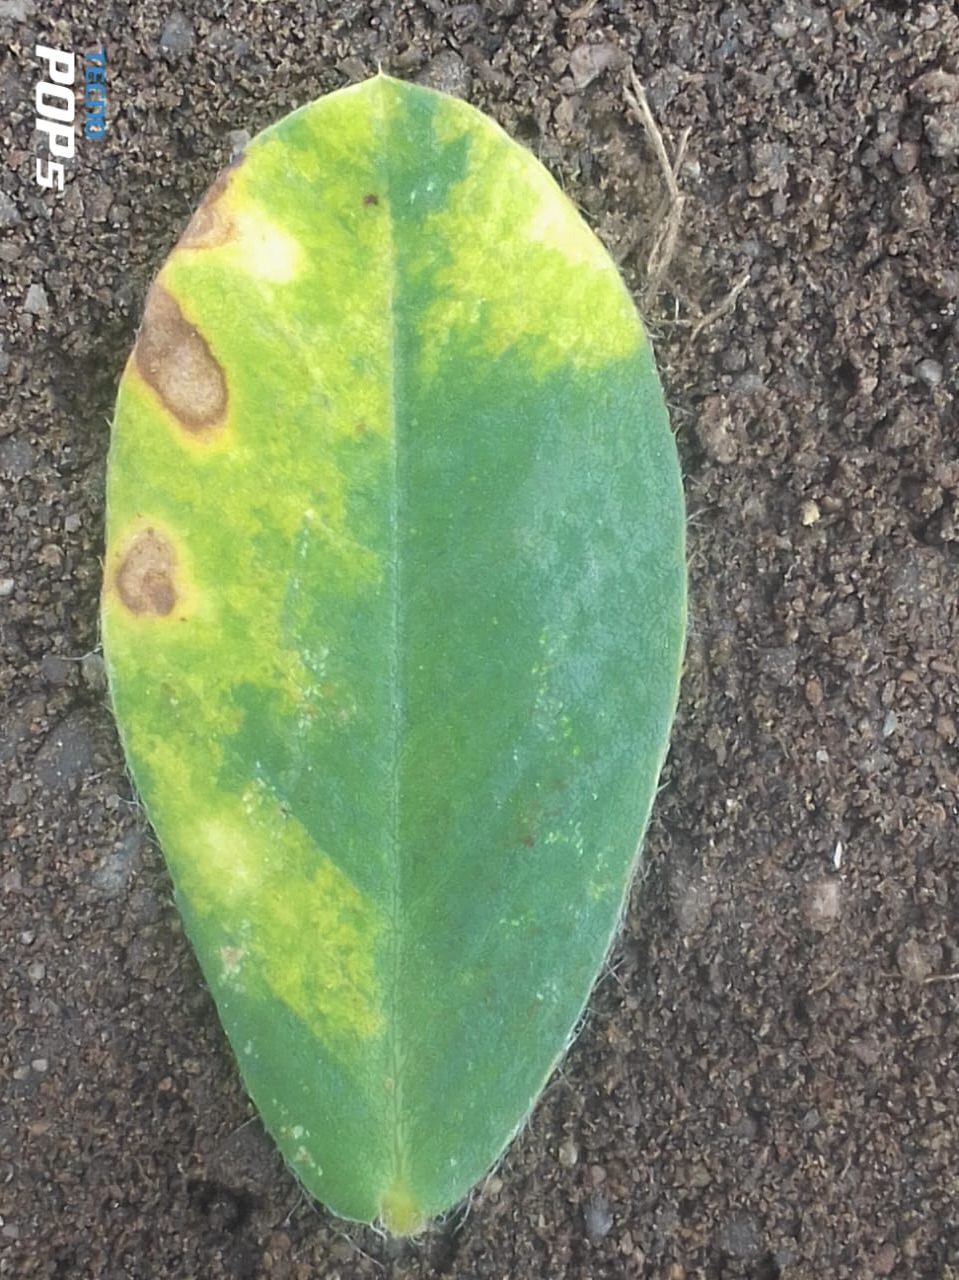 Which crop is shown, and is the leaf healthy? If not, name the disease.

peanut, phoma arachidicola
